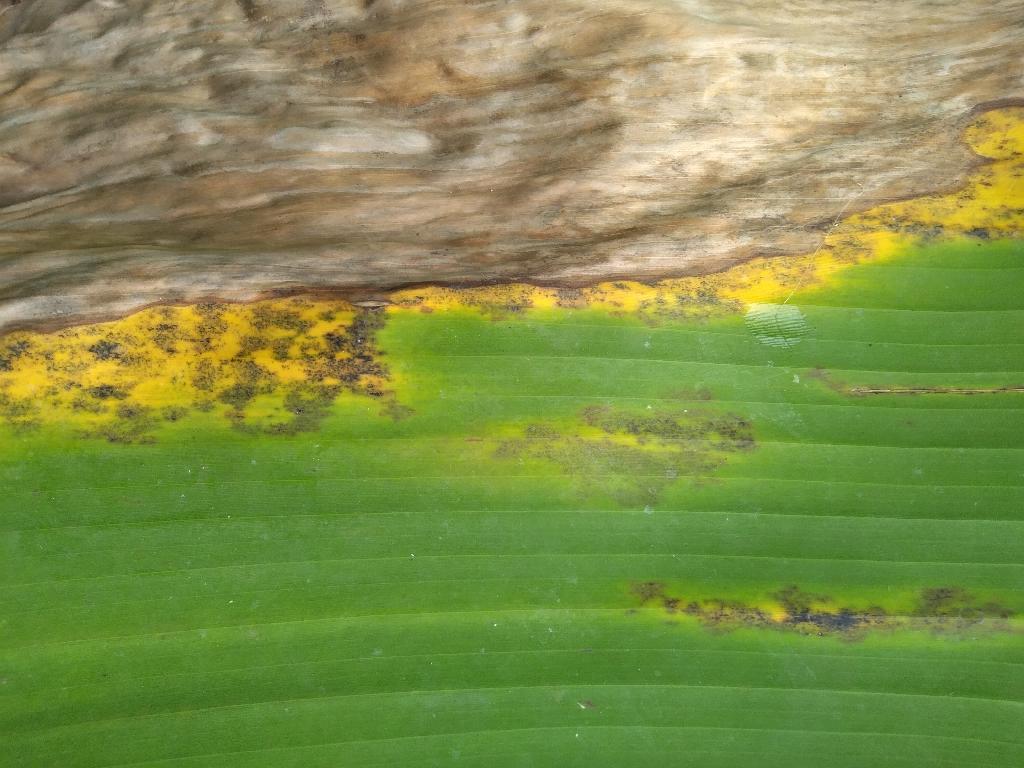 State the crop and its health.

banana, black sigatoka
